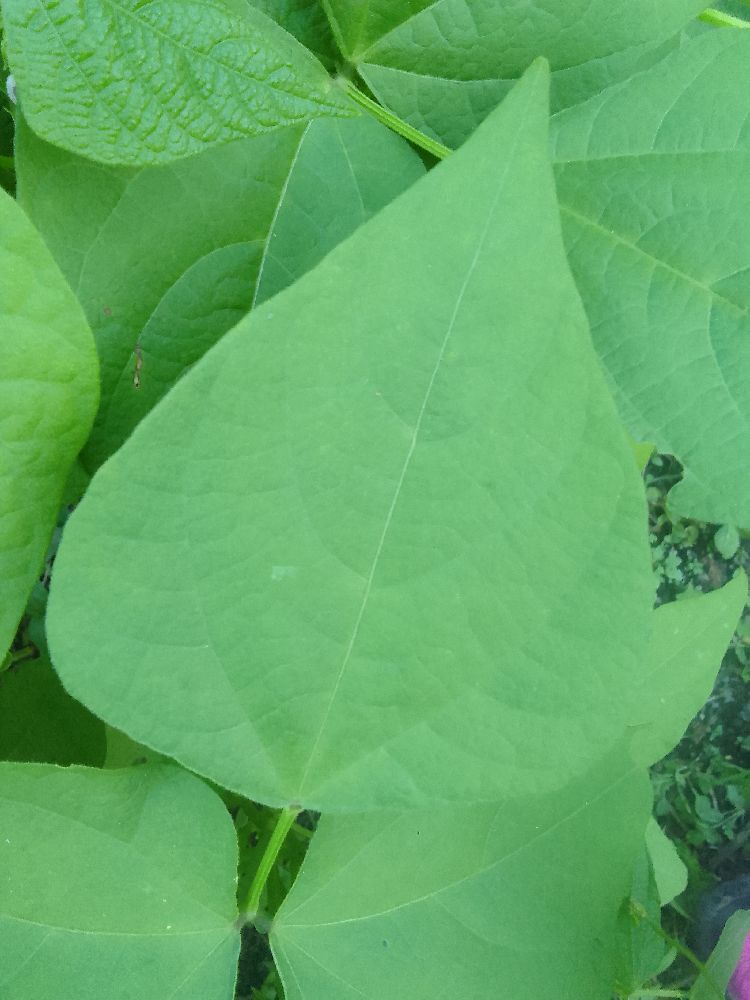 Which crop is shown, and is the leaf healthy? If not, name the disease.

common bean, healthy
